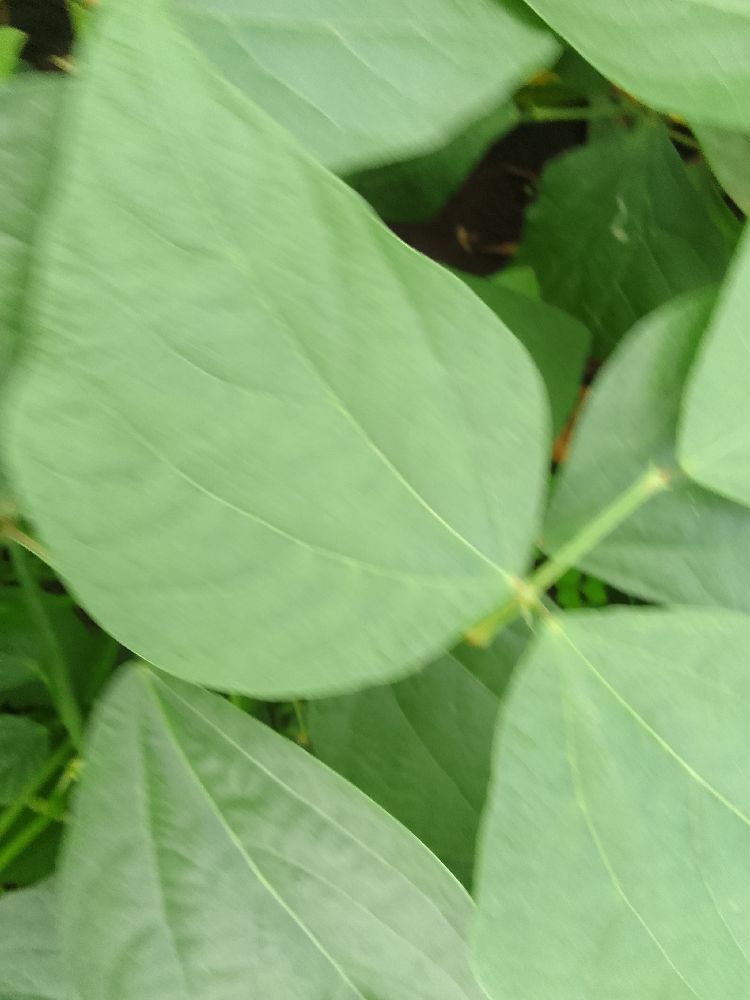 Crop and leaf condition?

common bean, healthy
